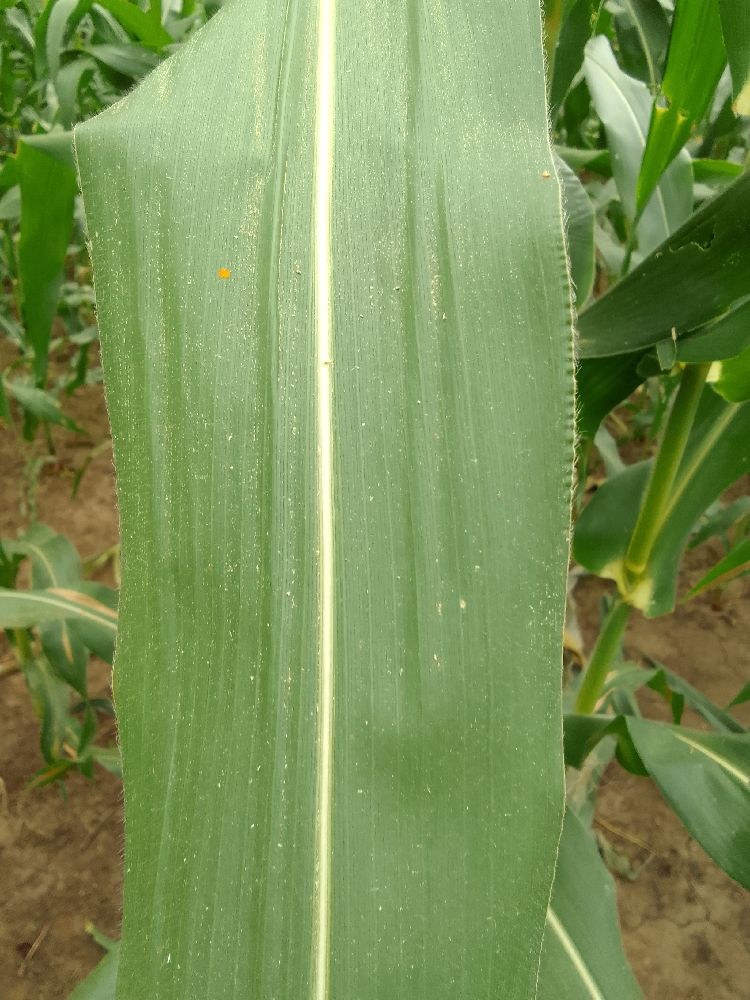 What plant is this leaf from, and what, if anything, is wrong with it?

maize, healthy
